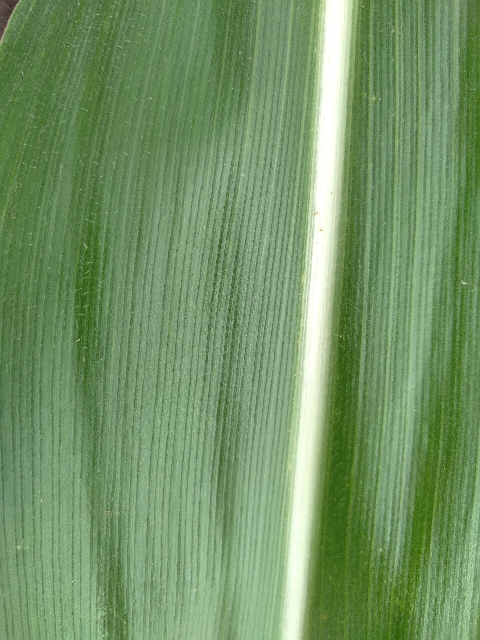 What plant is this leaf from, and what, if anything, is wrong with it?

maize, healthy
